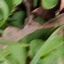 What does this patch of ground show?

grass
